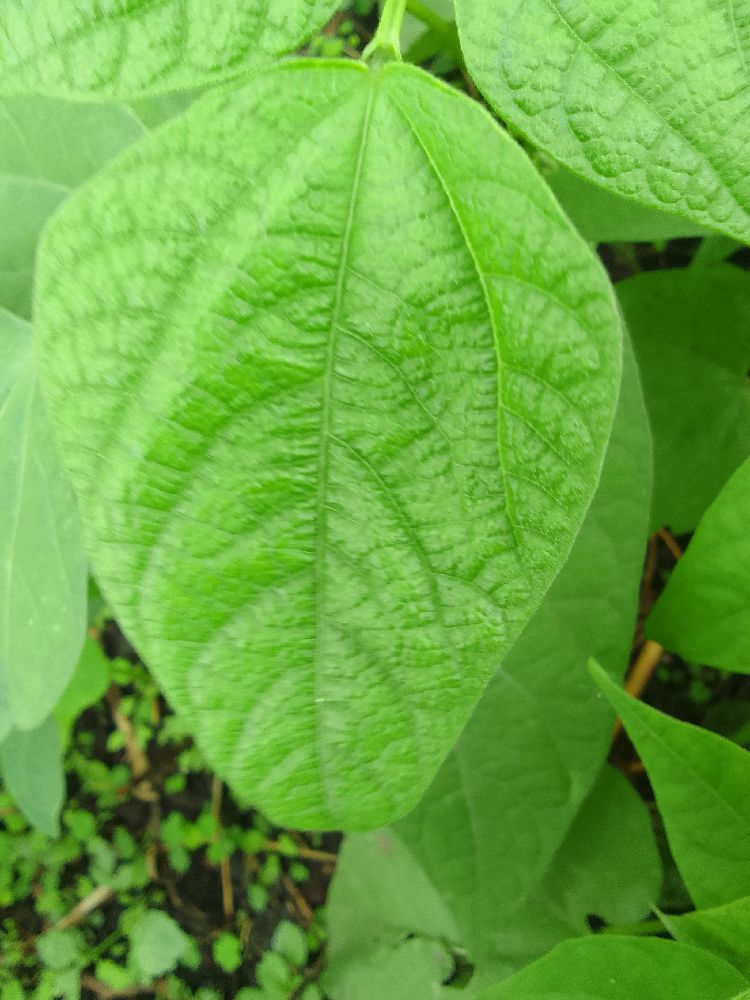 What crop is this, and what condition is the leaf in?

common bean, healthy
